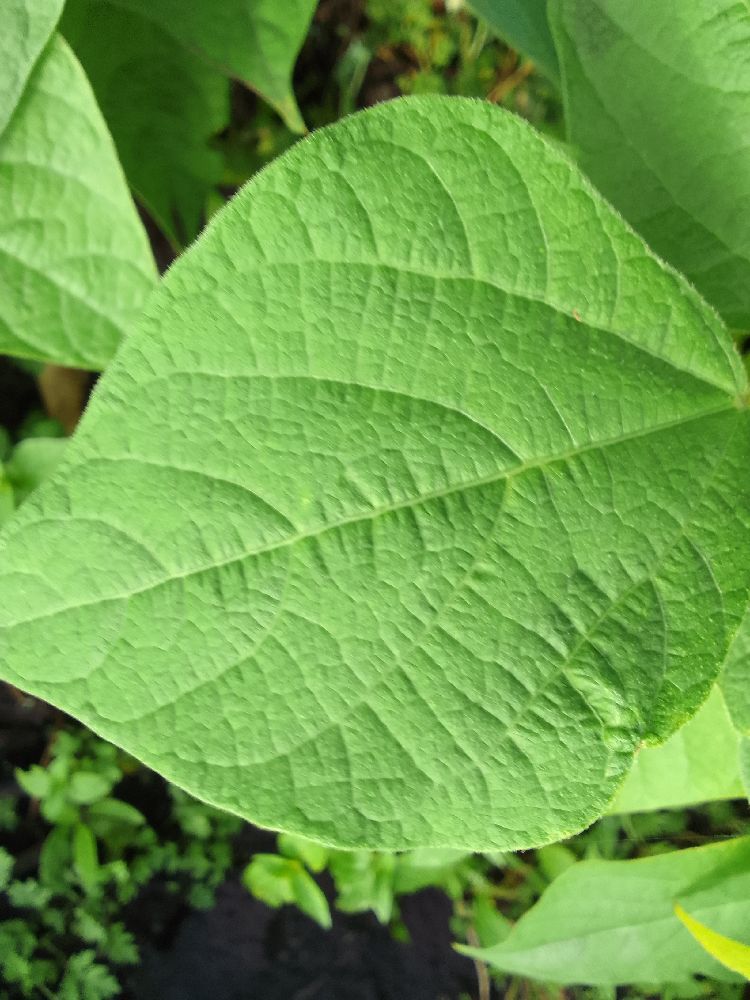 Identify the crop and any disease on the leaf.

common bean, healthy
